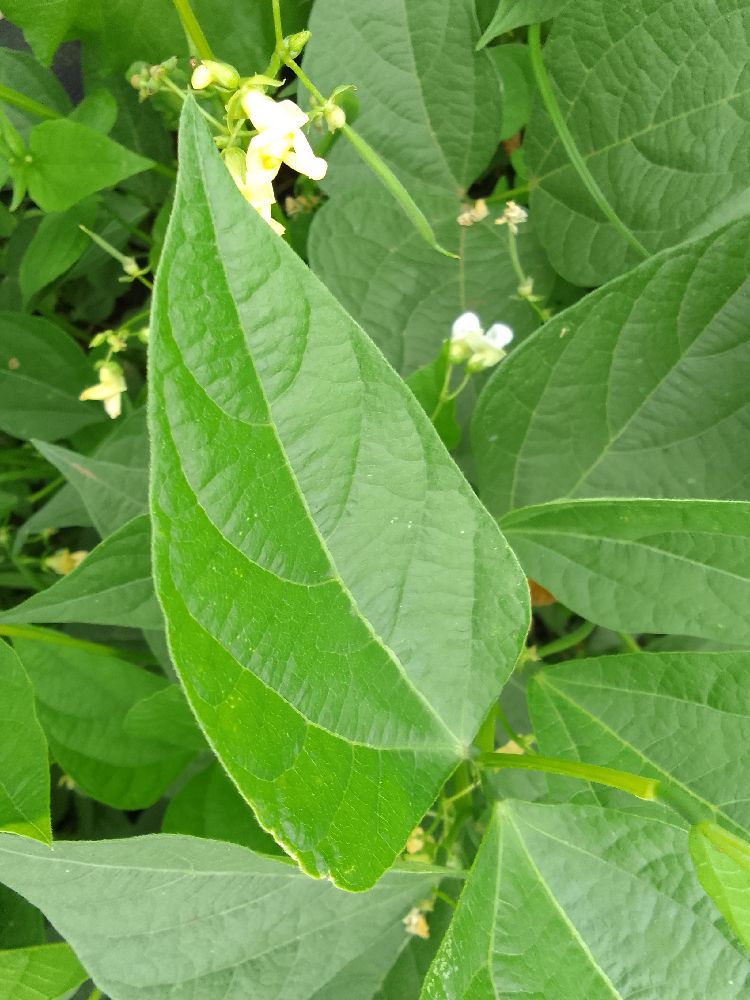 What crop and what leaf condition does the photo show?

common bean, healthy
